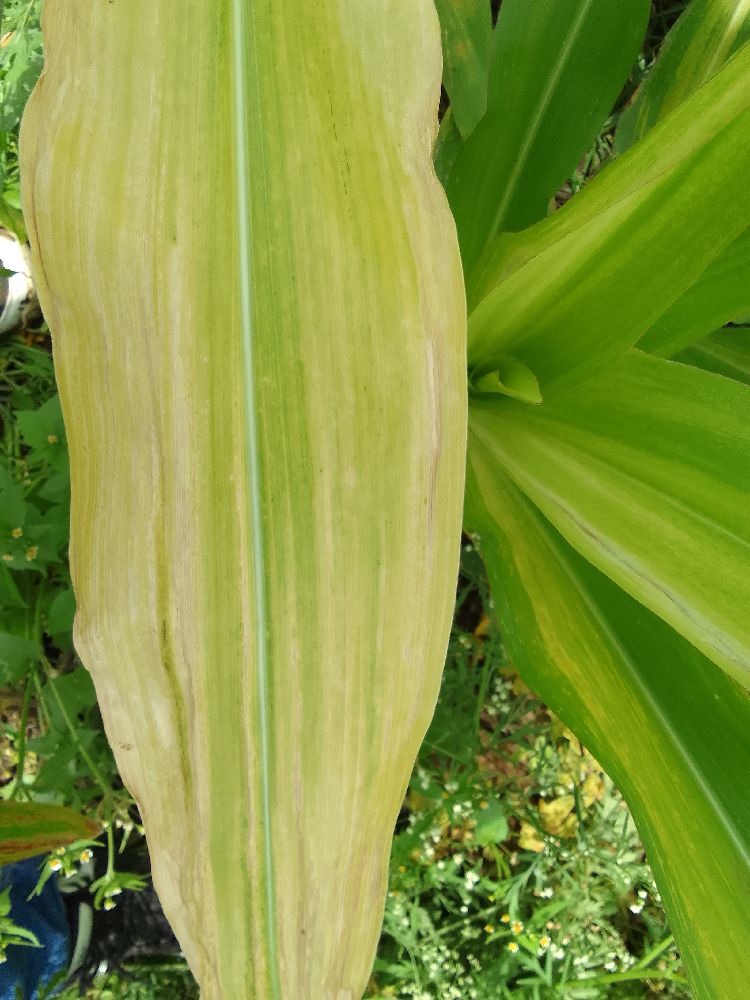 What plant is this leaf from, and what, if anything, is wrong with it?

maize, maize lethal necrosis
